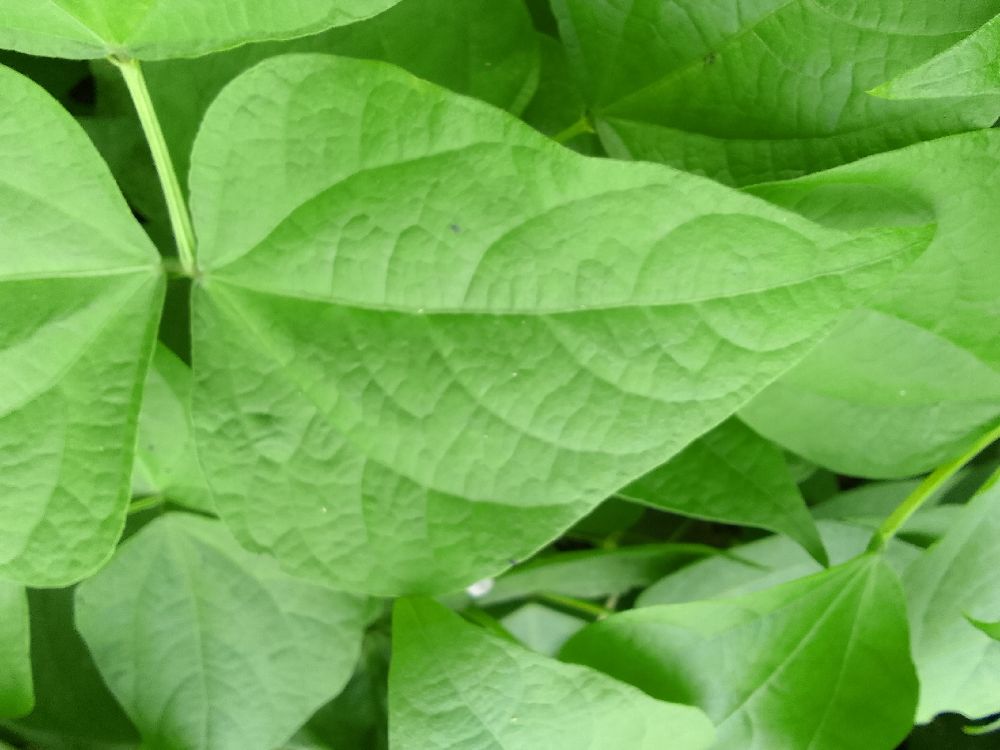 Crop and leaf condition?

common bean, healthy
